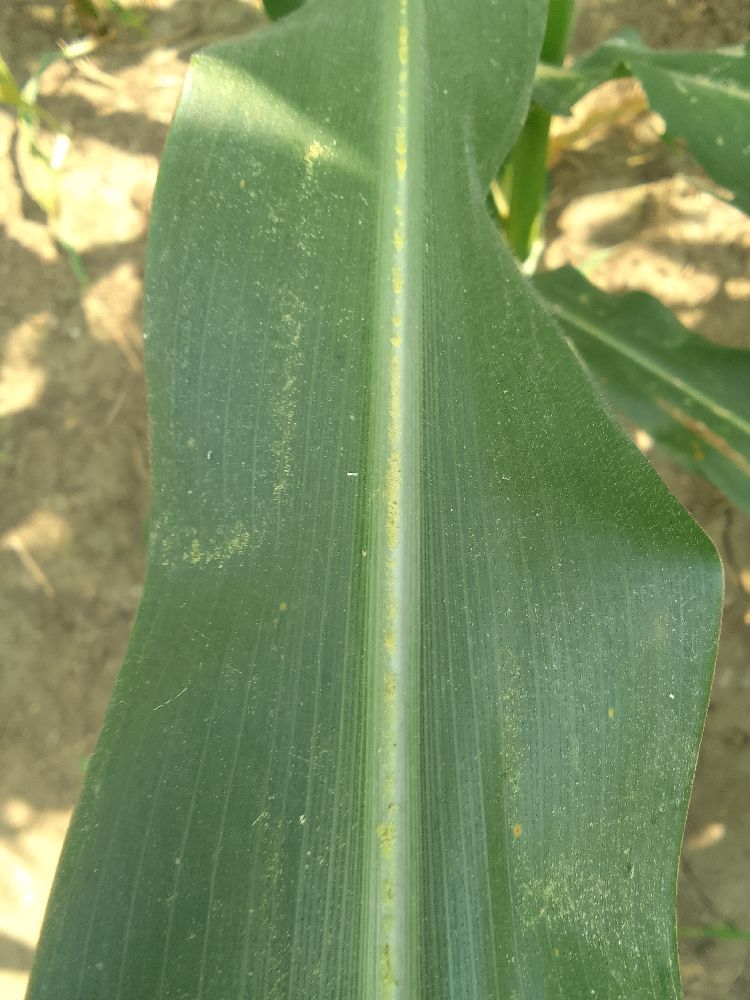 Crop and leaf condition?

maize, healthy
